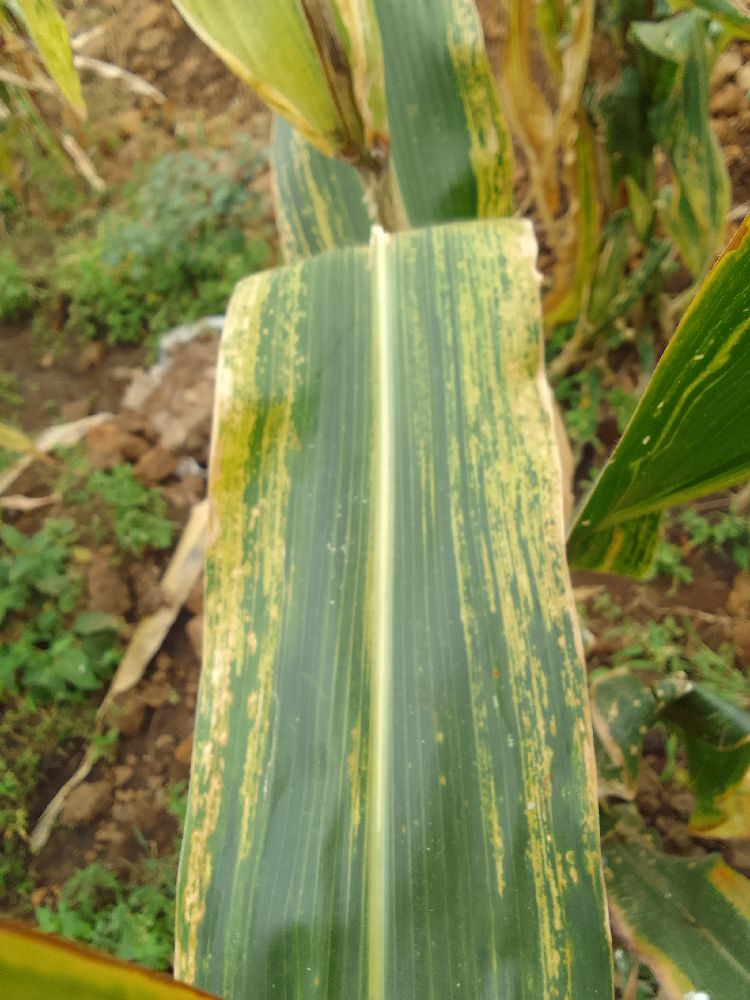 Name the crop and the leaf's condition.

maize, maize lethal necrosis
